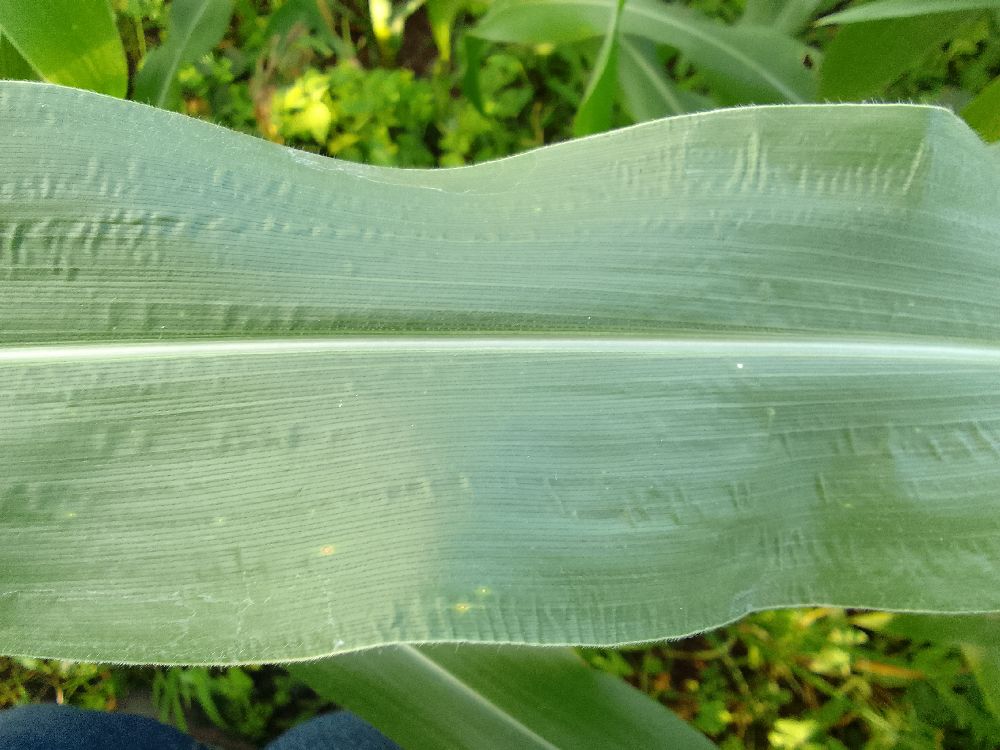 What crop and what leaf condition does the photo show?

maize, healthy
